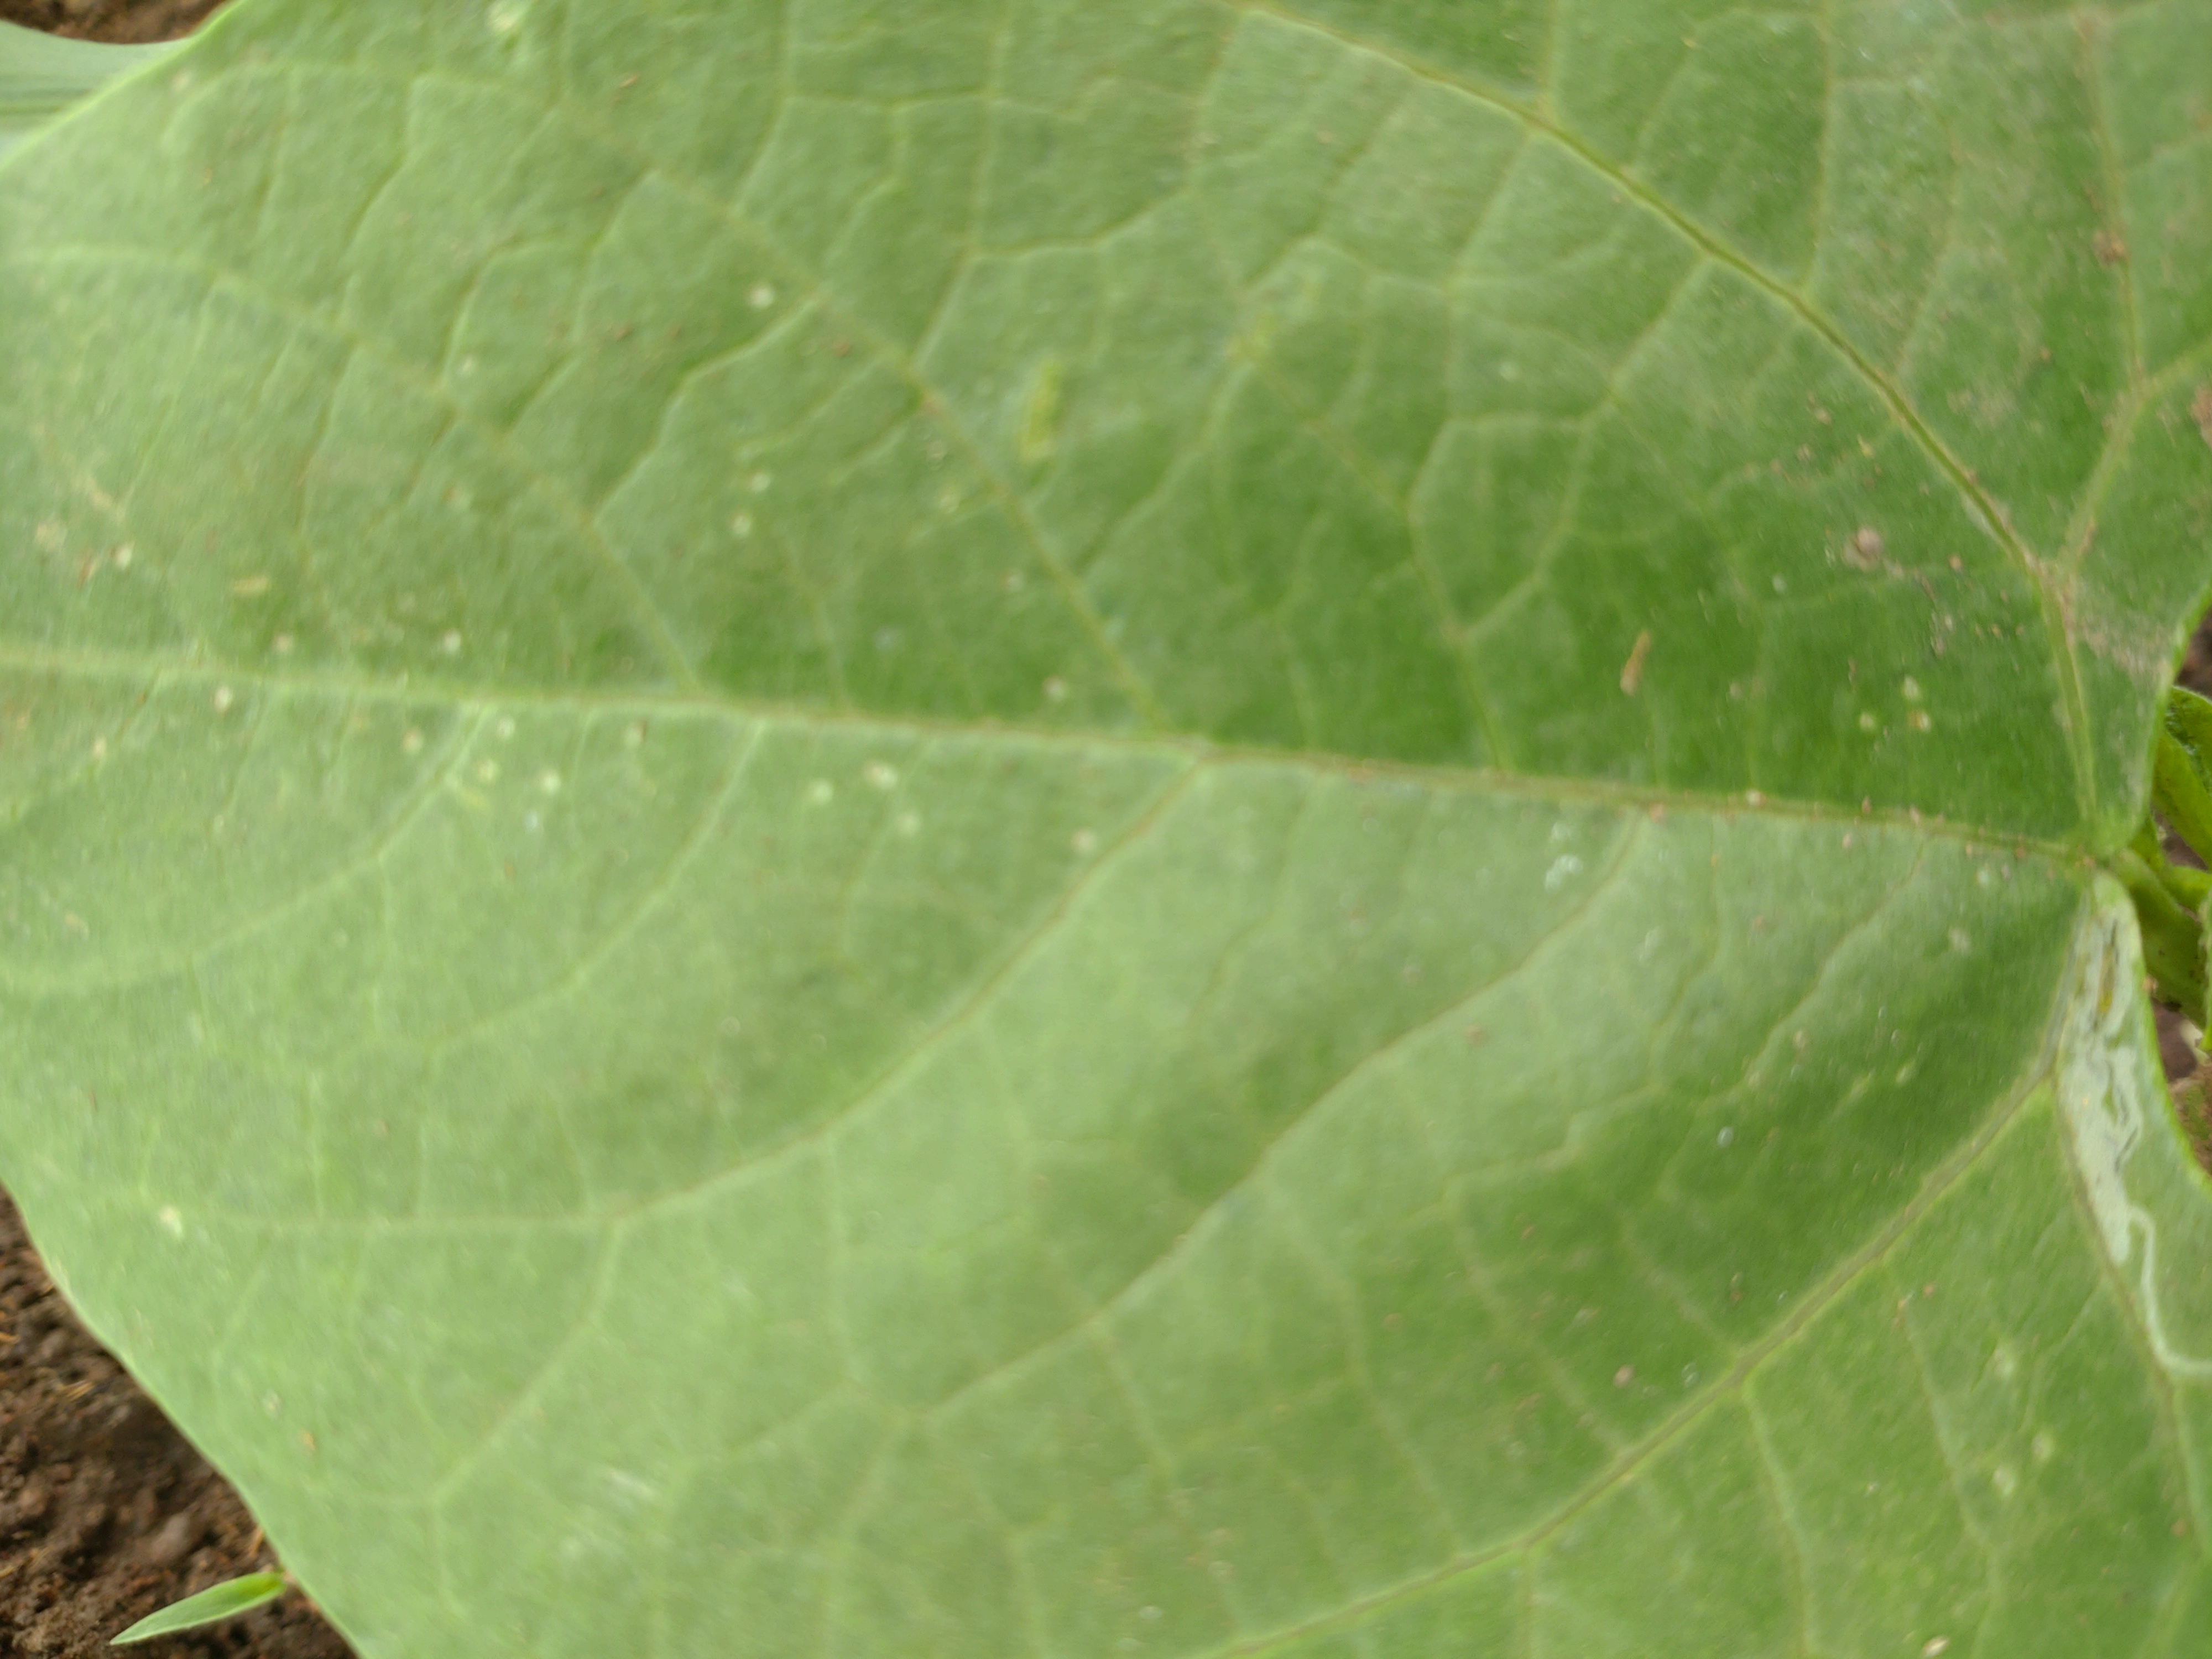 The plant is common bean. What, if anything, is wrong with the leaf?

healthy
